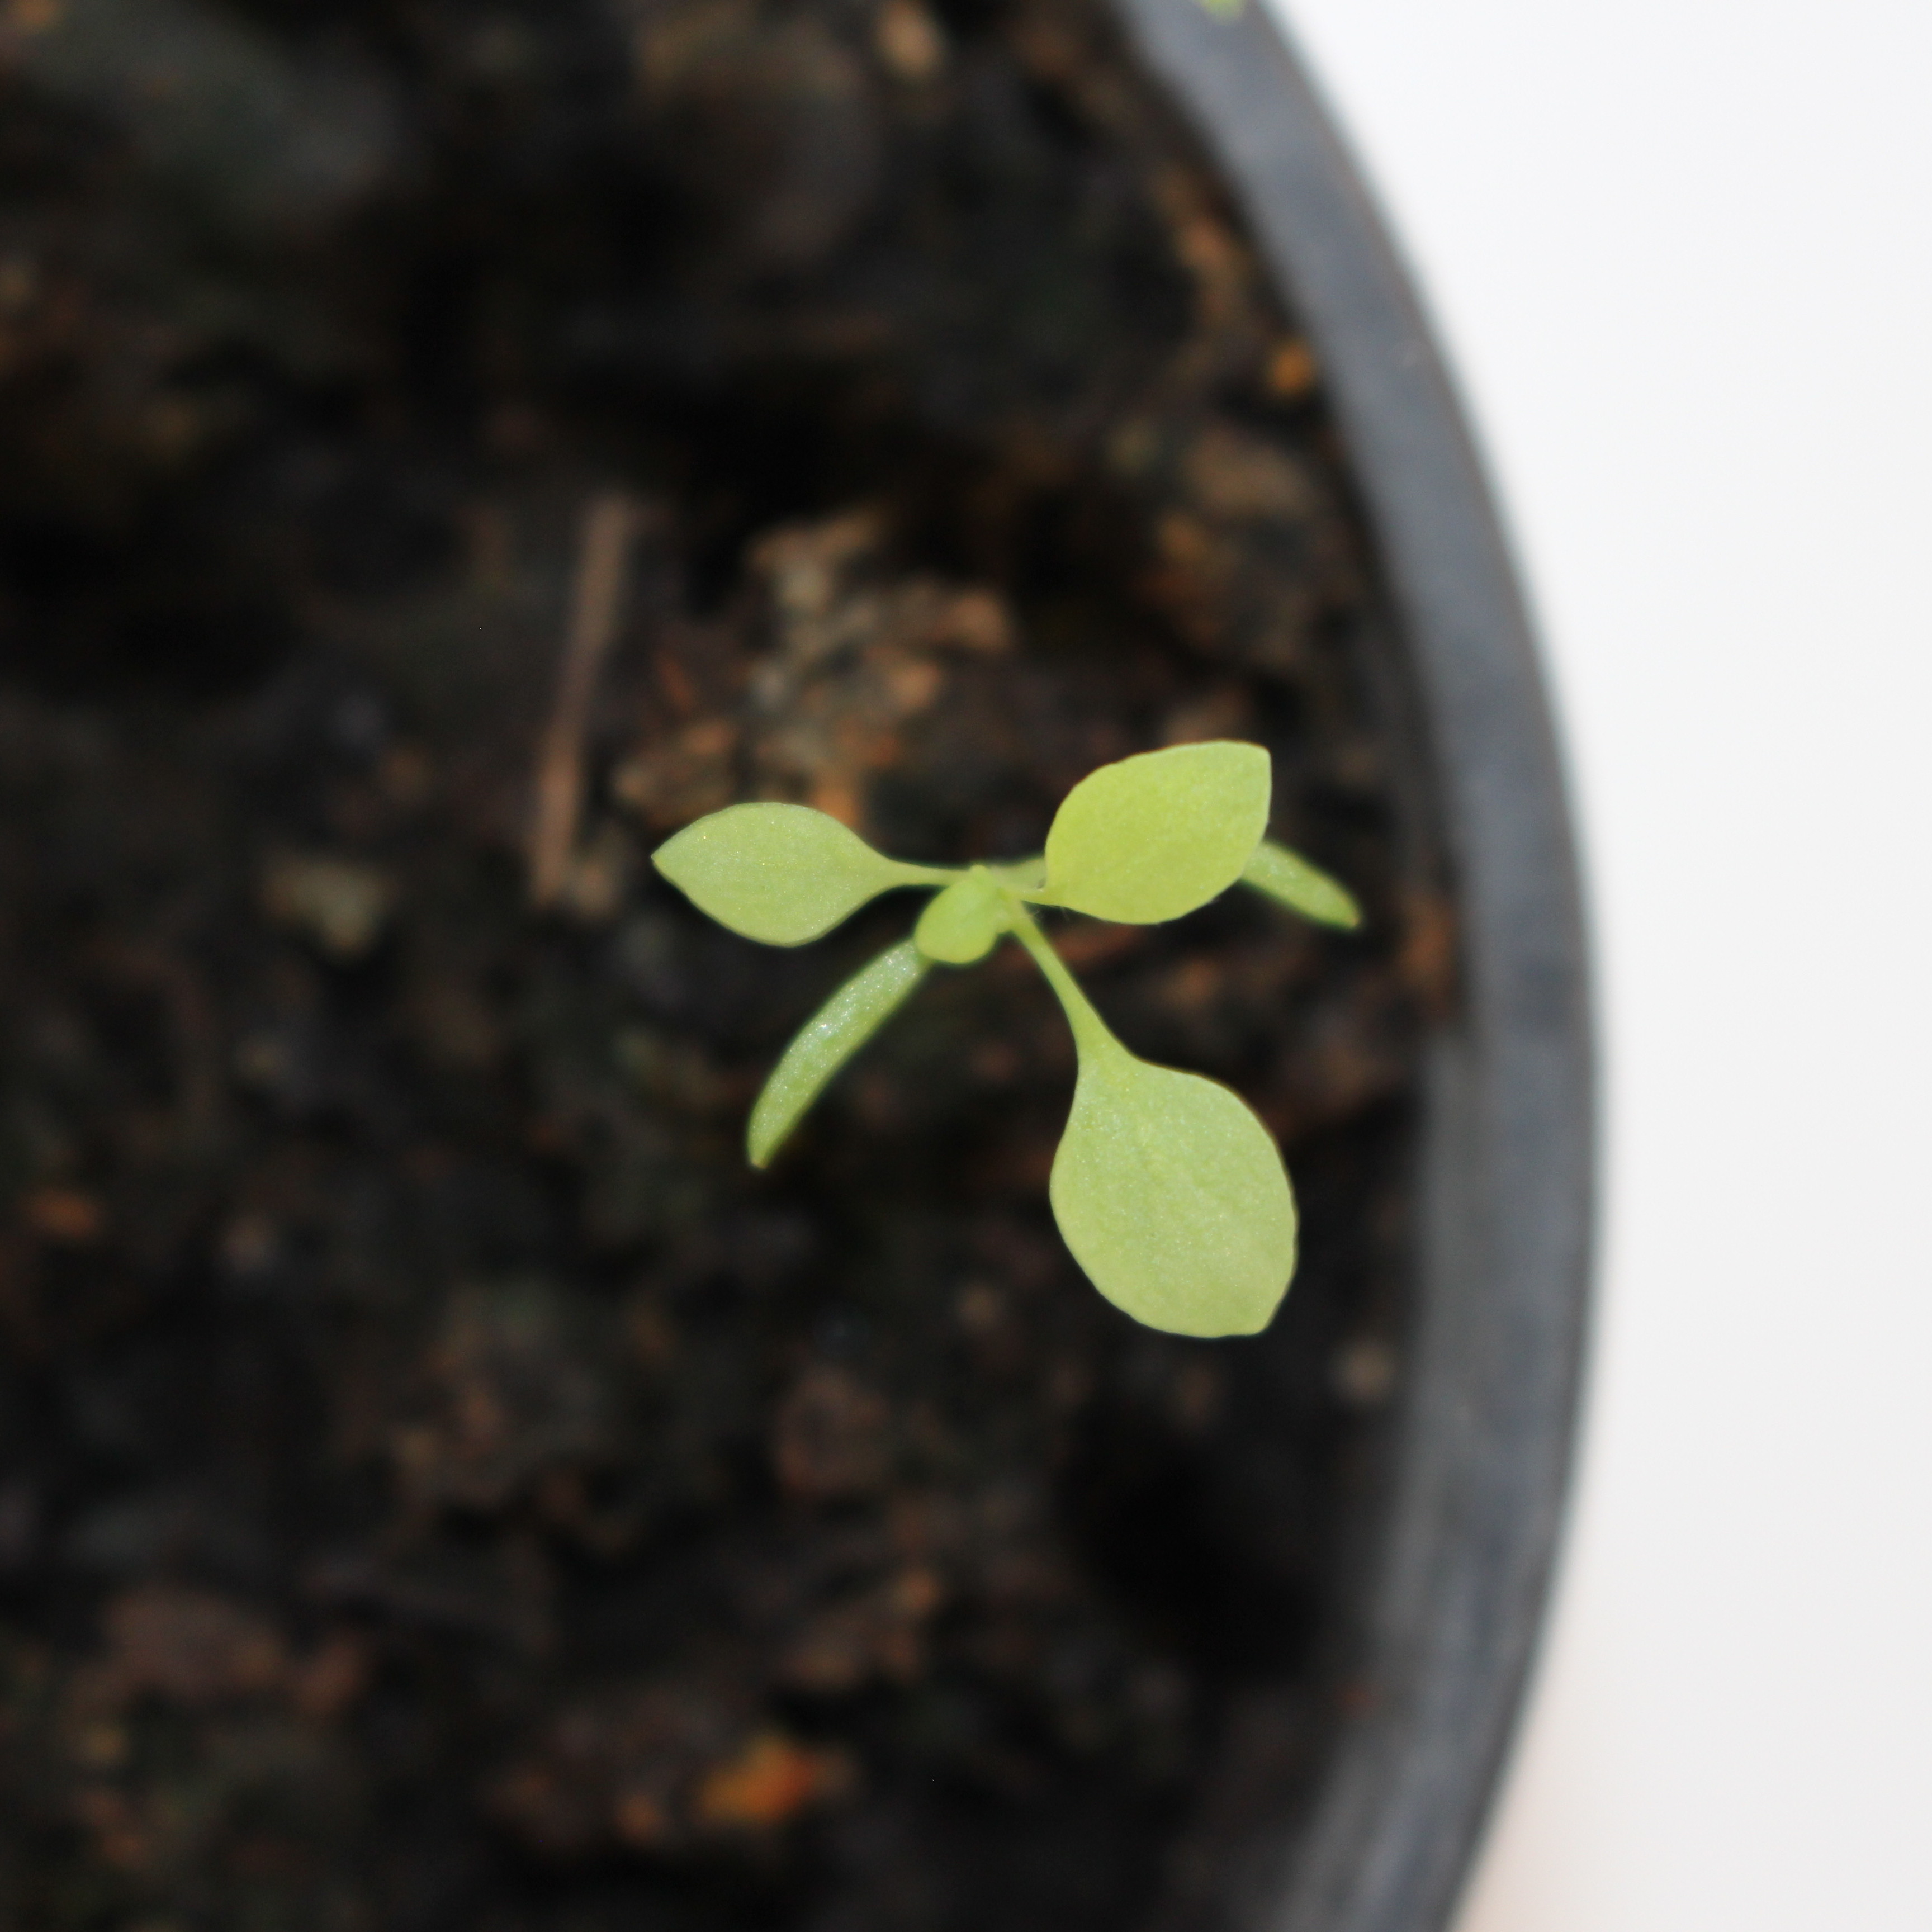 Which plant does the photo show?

Papaver rhoeas
